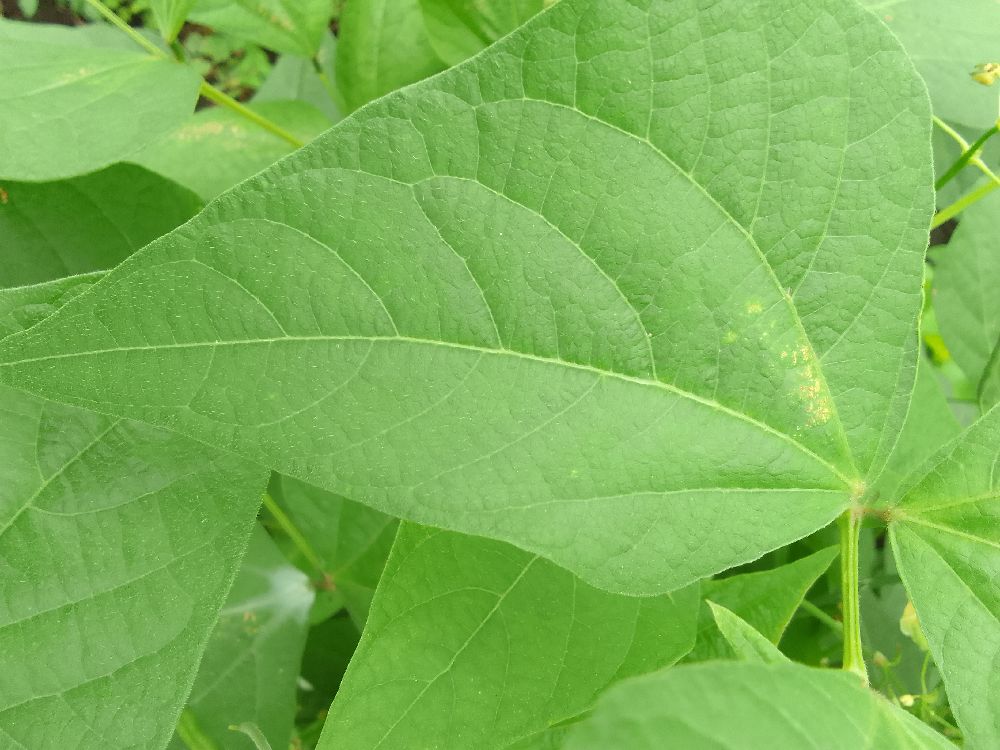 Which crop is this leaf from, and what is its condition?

common bean, healthy
